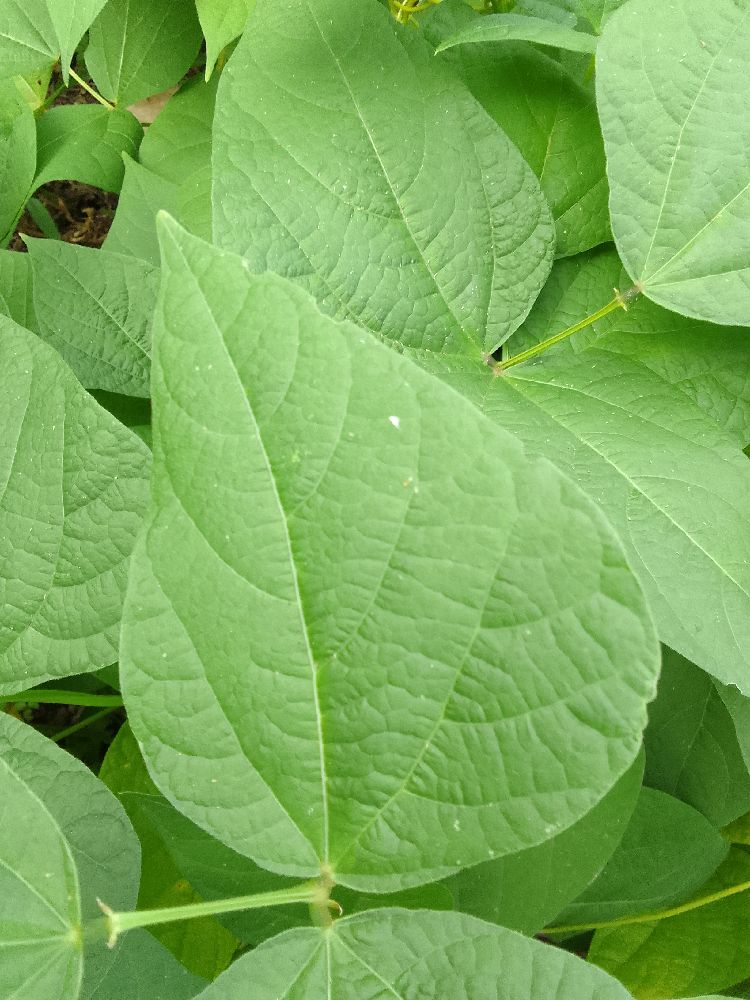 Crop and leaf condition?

common bean, healthy
